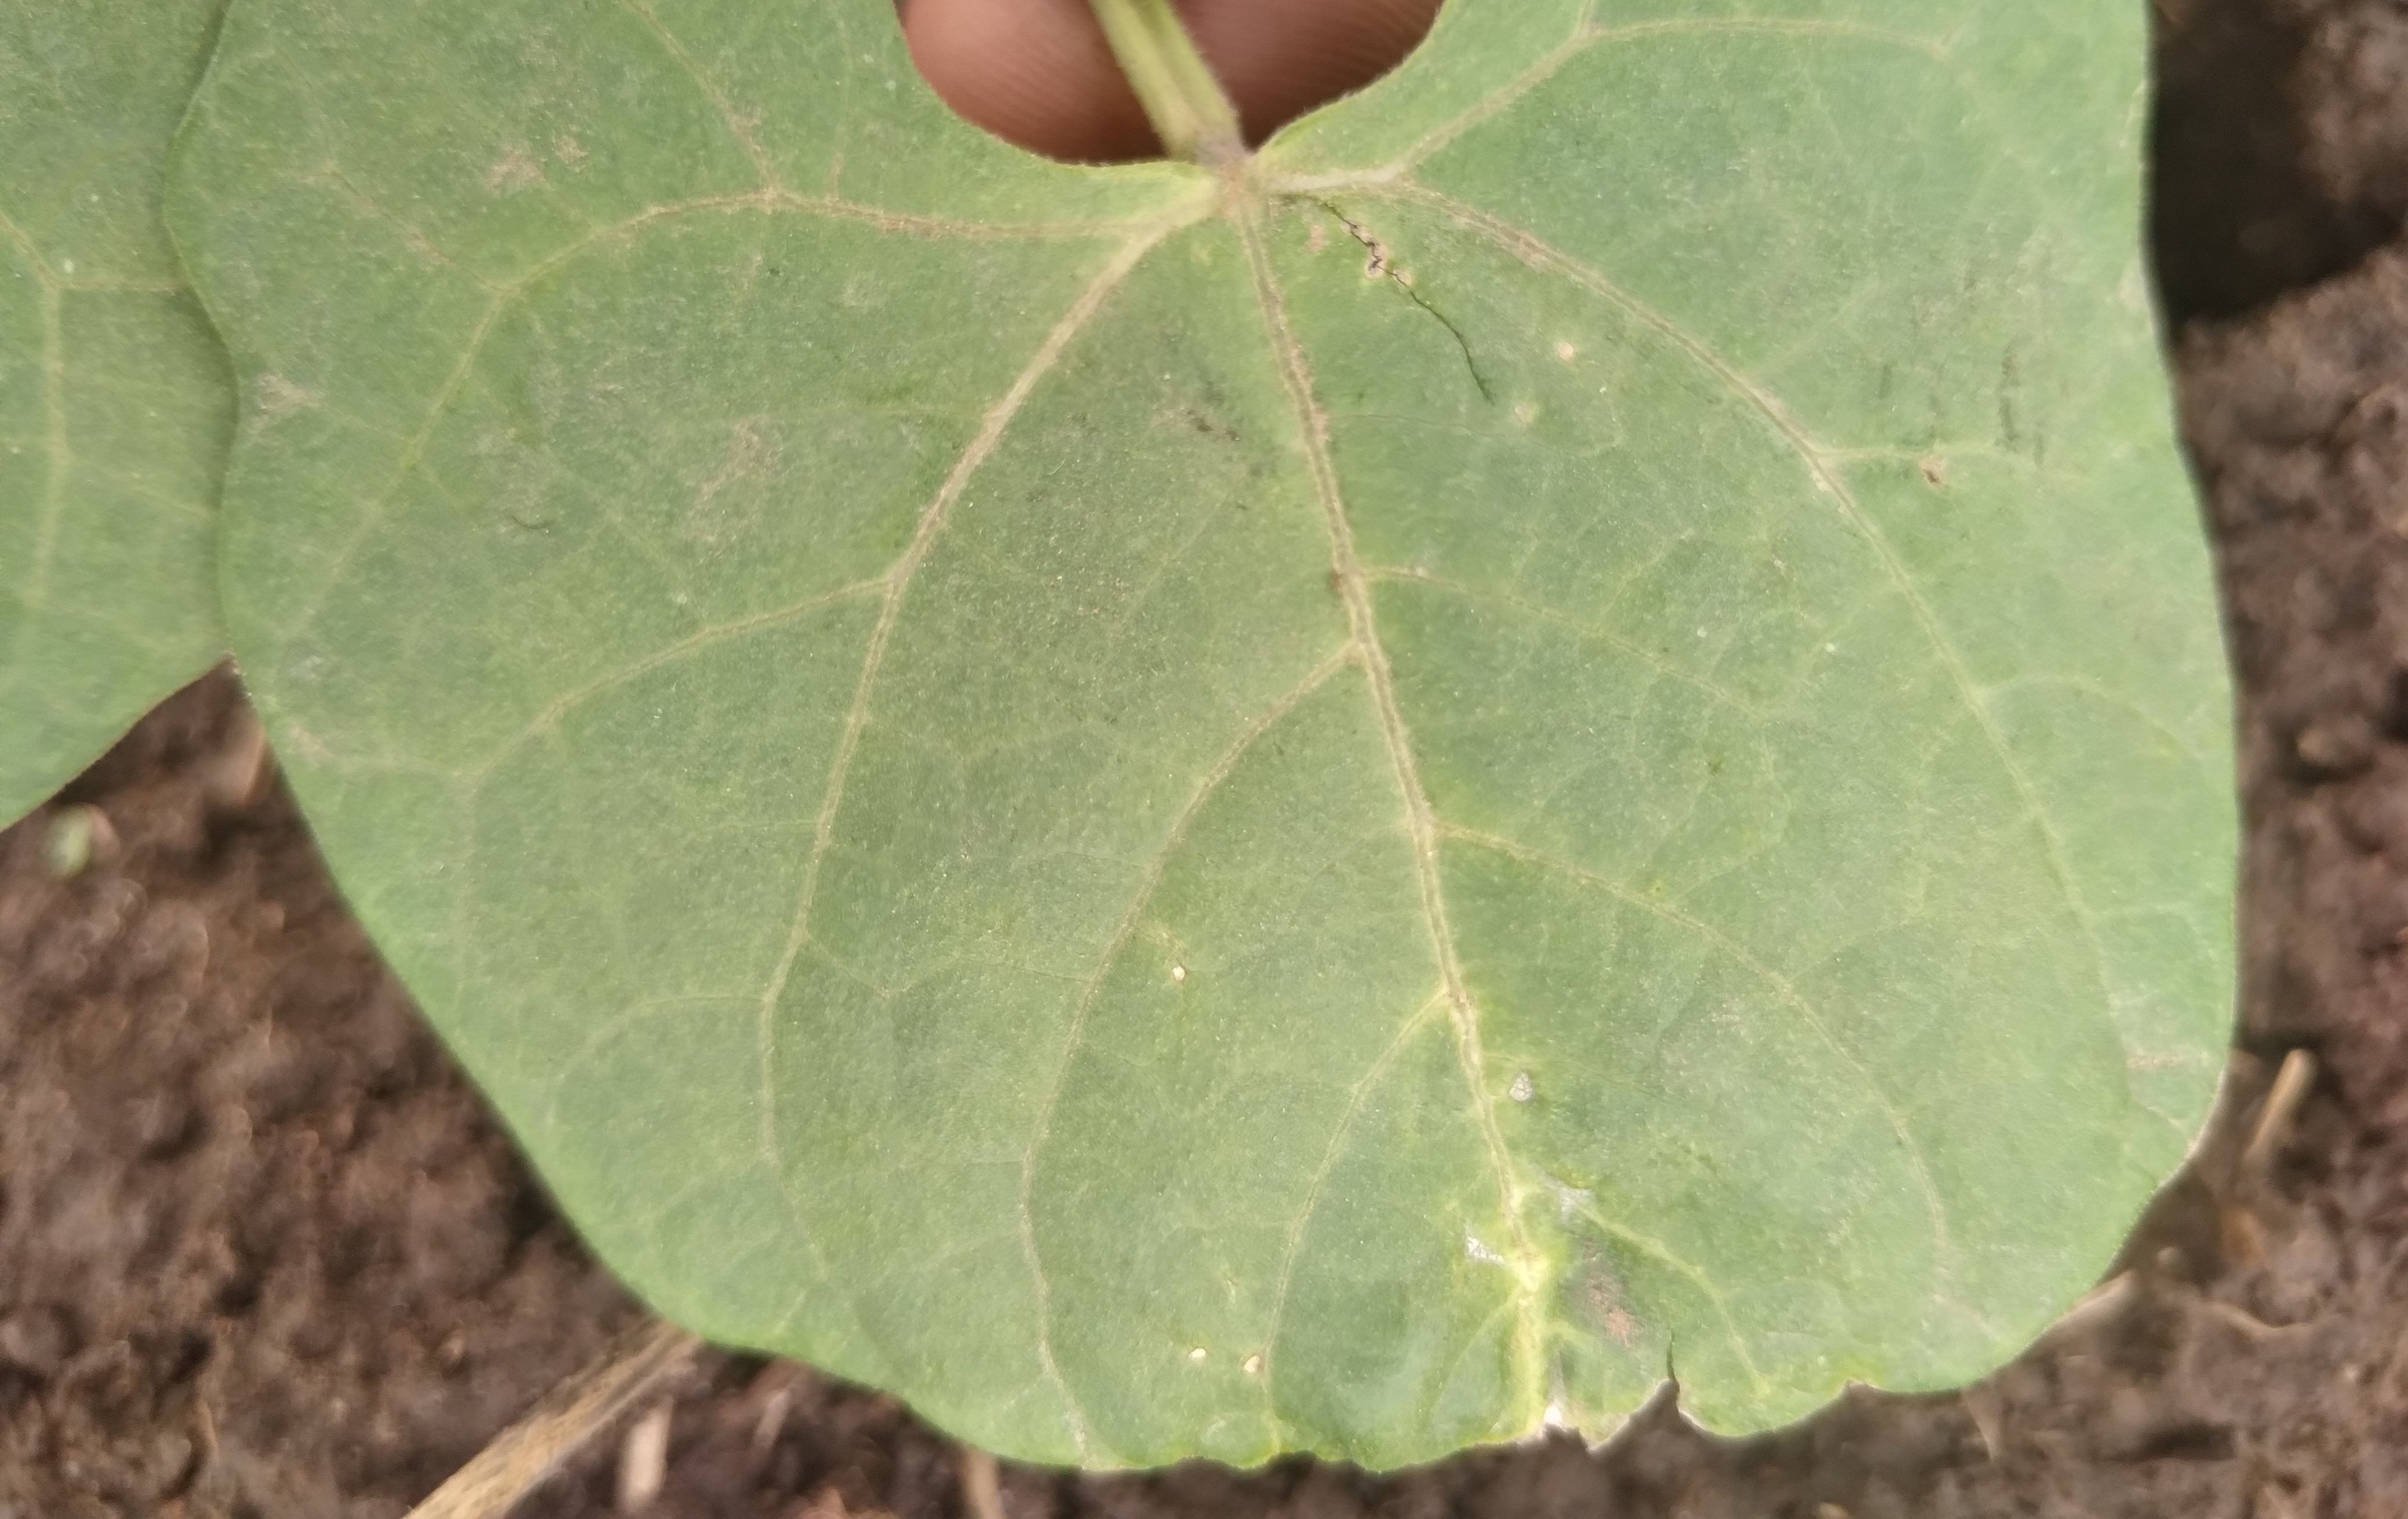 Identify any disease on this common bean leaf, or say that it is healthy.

healthy
